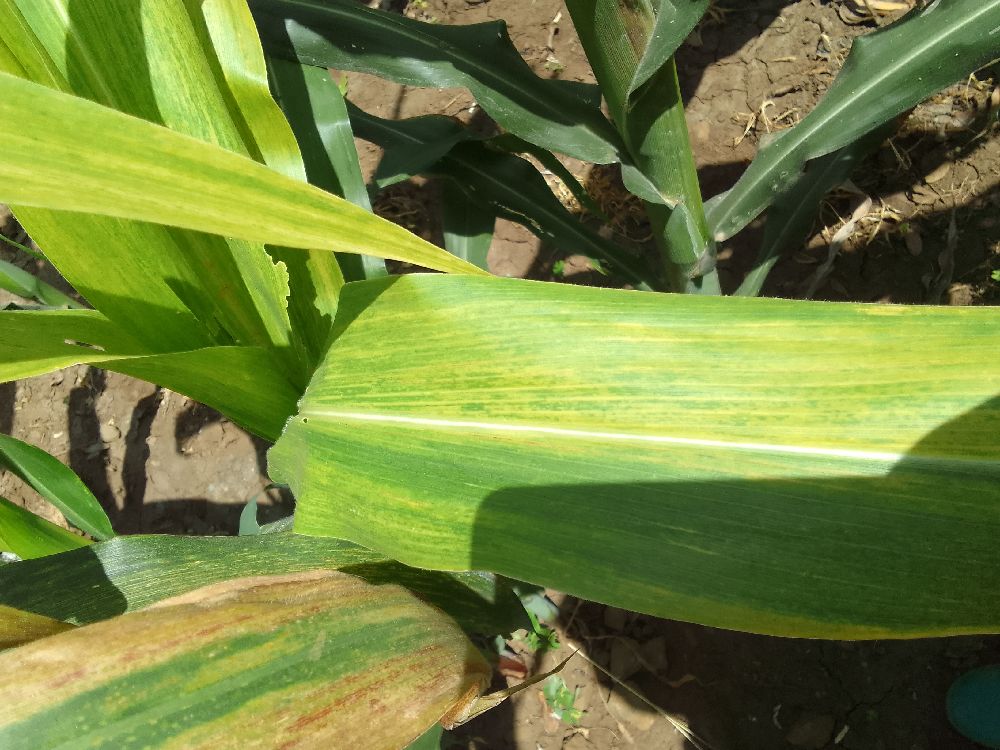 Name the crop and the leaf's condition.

maize, maize lethal necrosis
